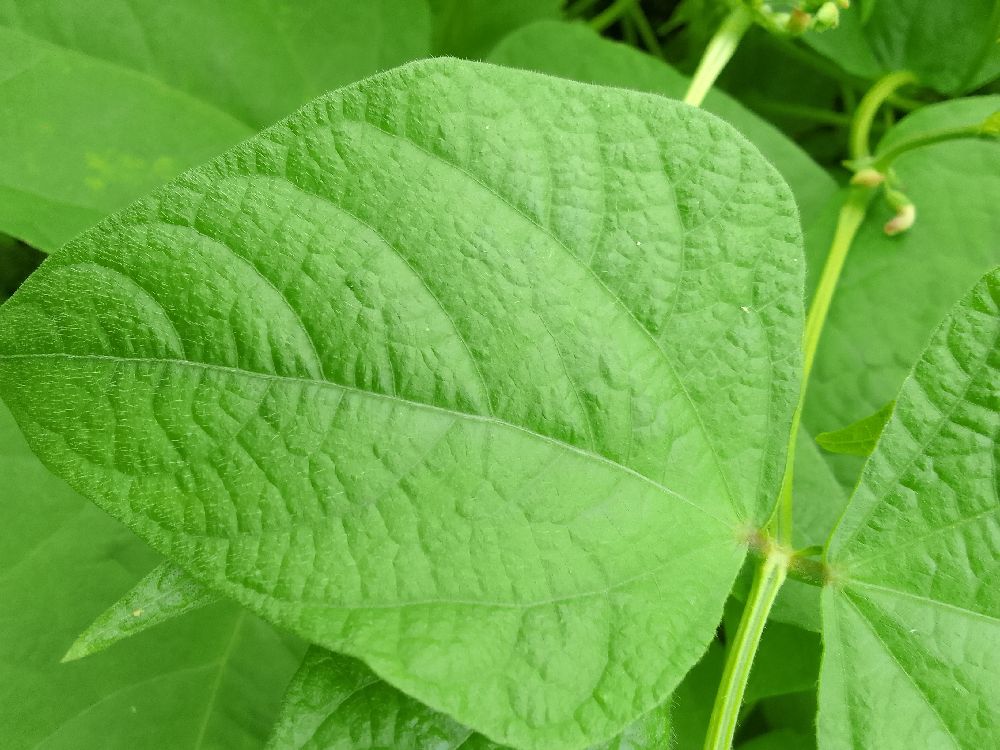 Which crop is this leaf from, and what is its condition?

common bean, healthy
